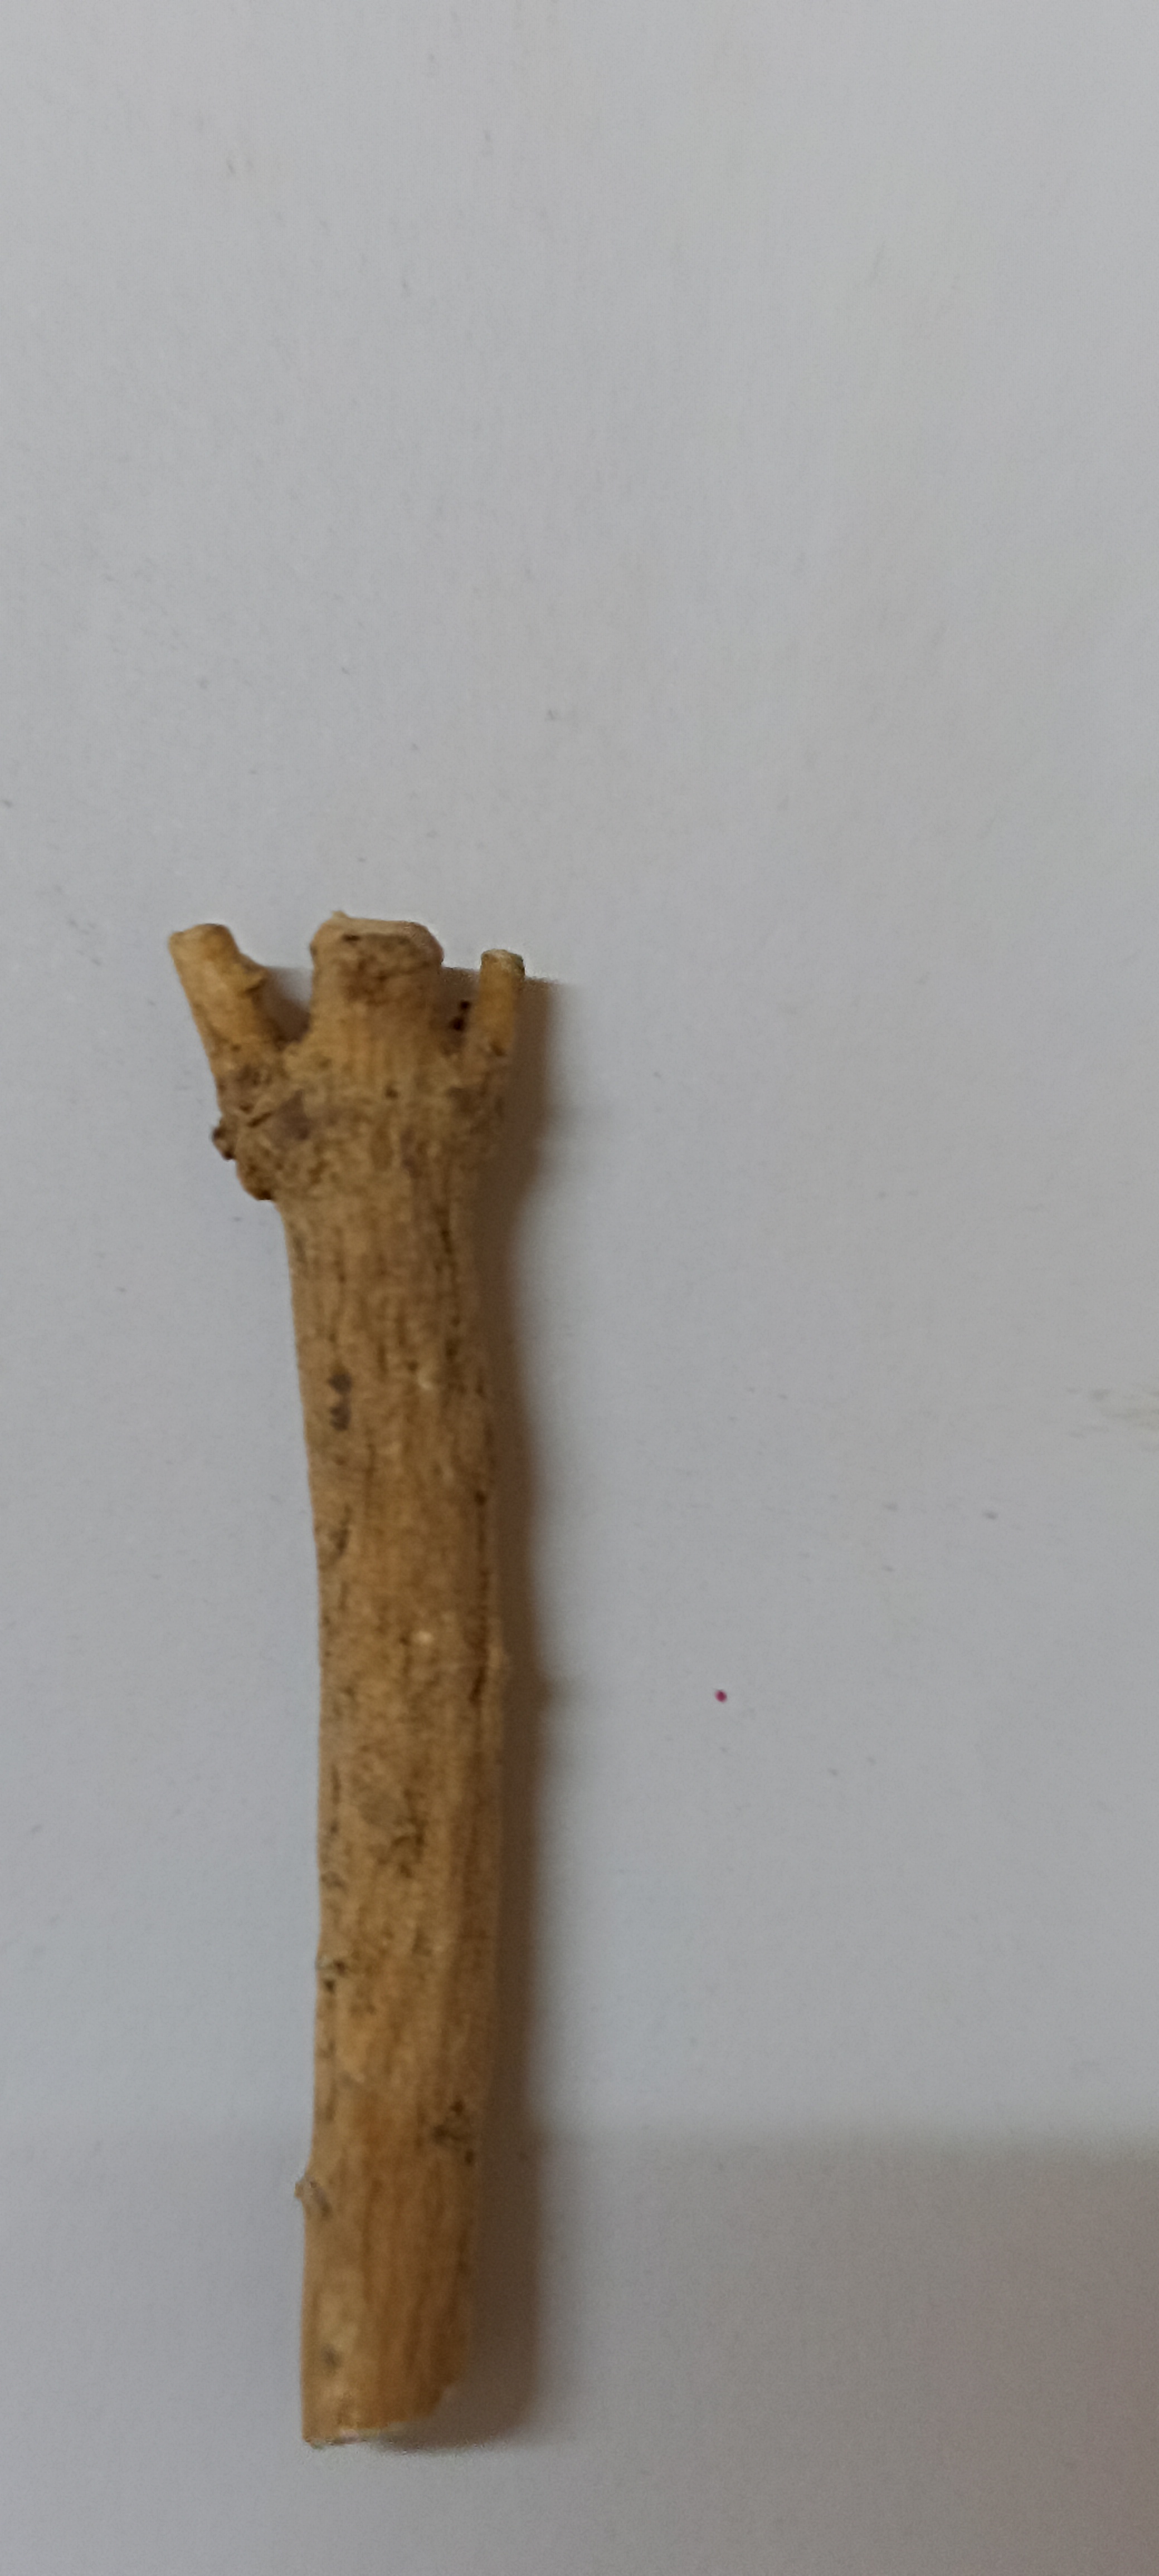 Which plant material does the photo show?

ashwagandha
